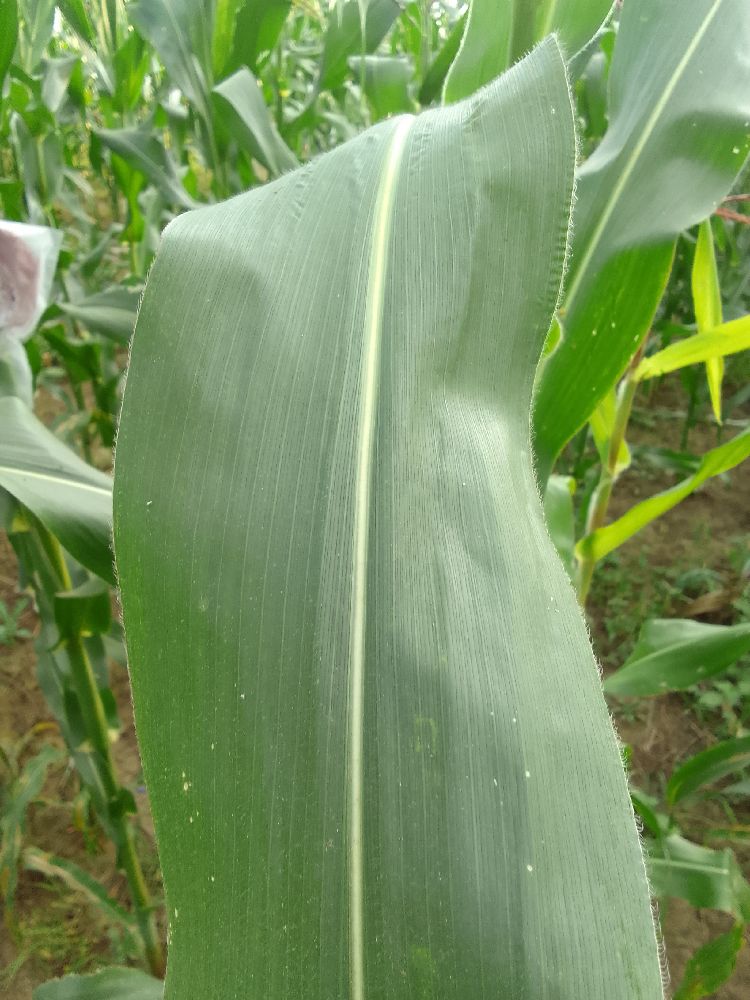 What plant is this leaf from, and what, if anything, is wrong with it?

maize, healthy
